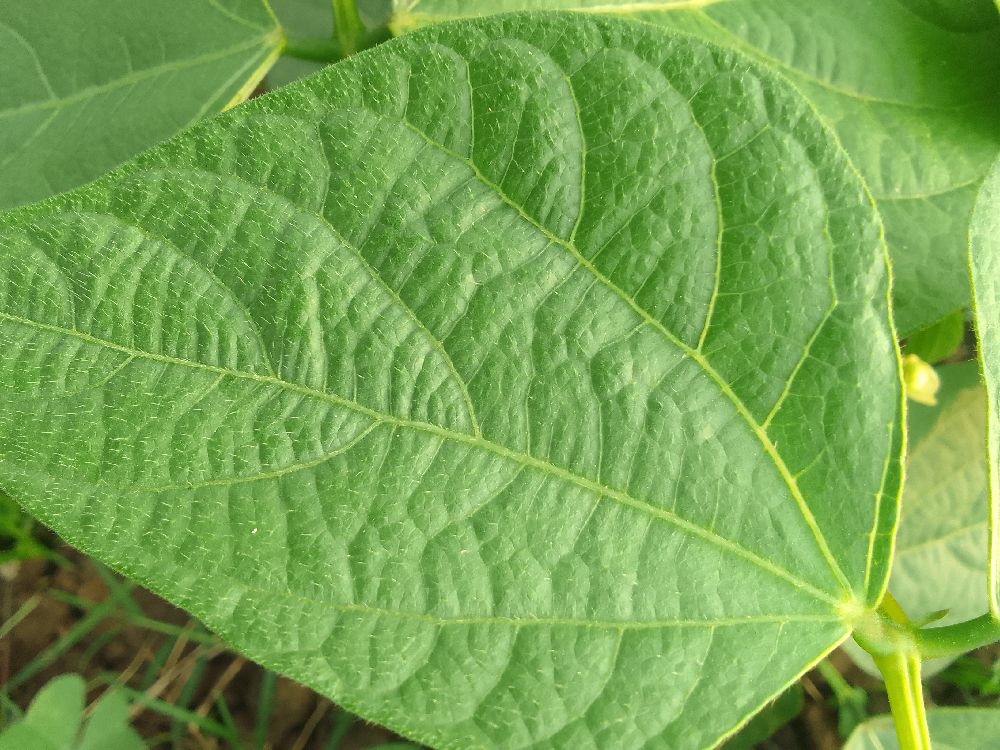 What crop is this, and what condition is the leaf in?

common bean, healthy
